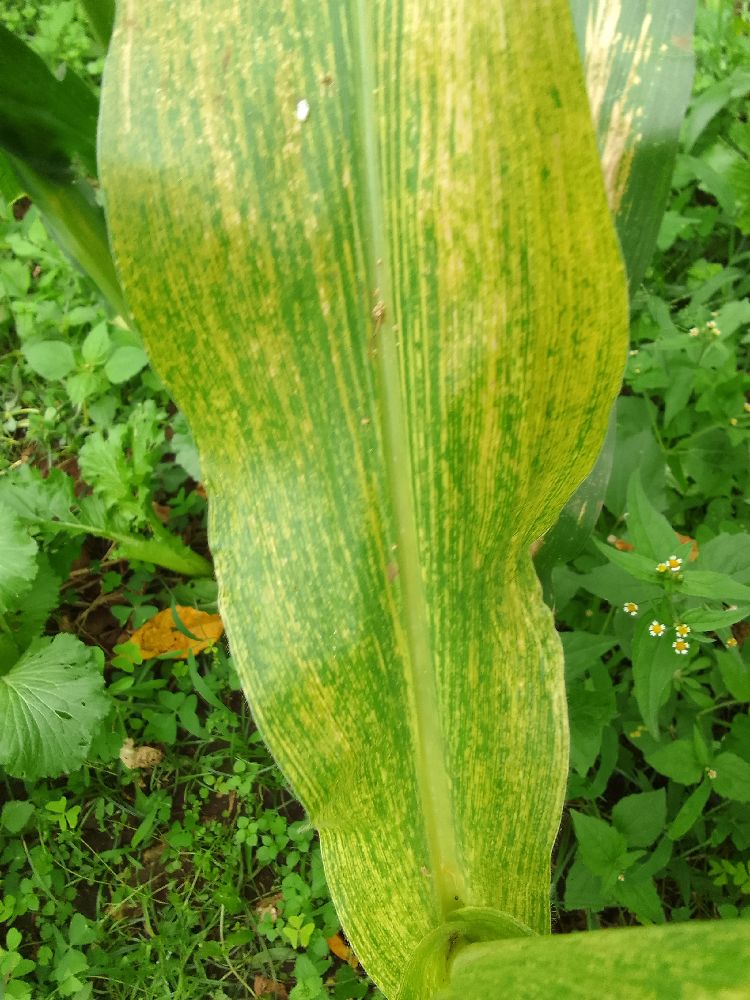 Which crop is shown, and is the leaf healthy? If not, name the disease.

maize, maize lethal necrosis
